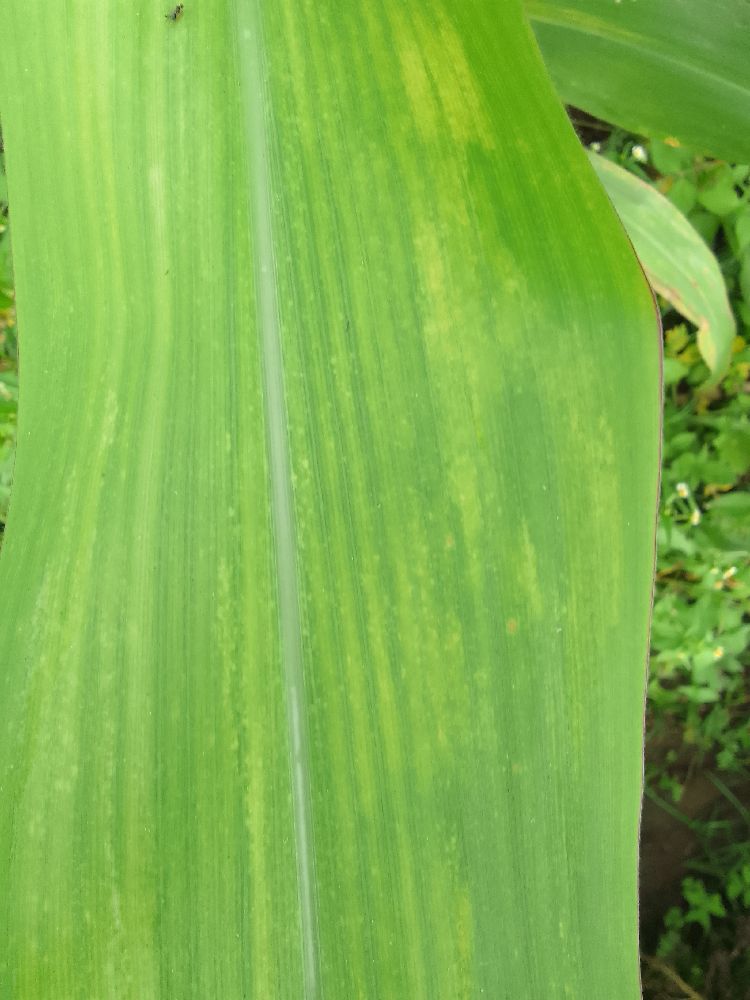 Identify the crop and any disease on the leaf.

maize, maize lethal necrosis
